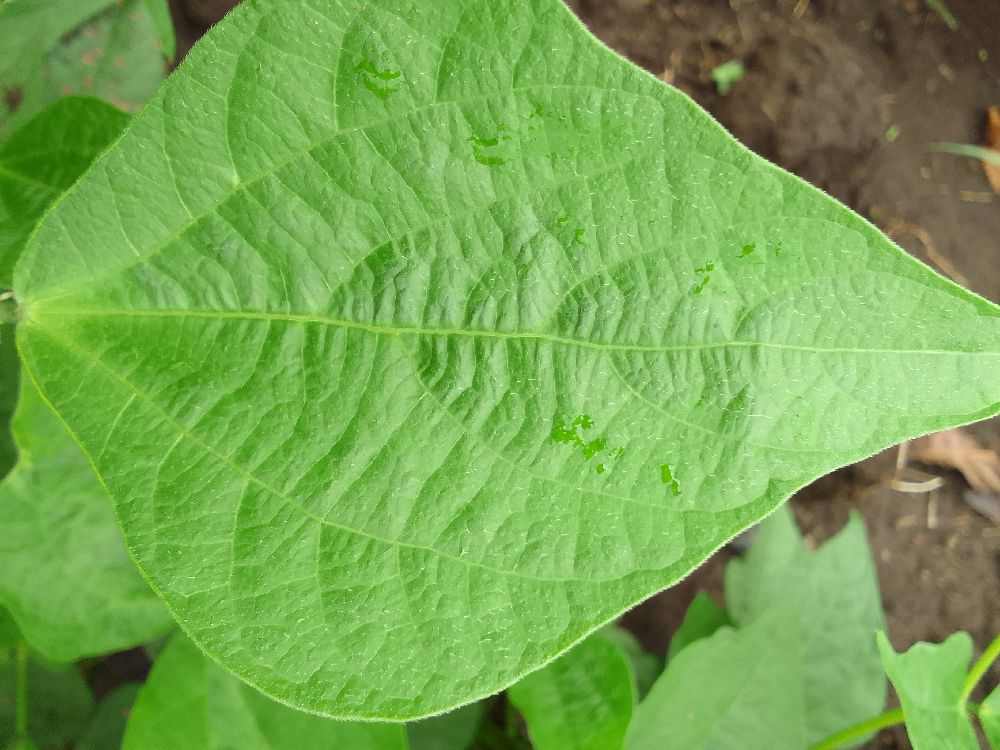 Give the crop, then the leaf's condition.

common bean, healthy
